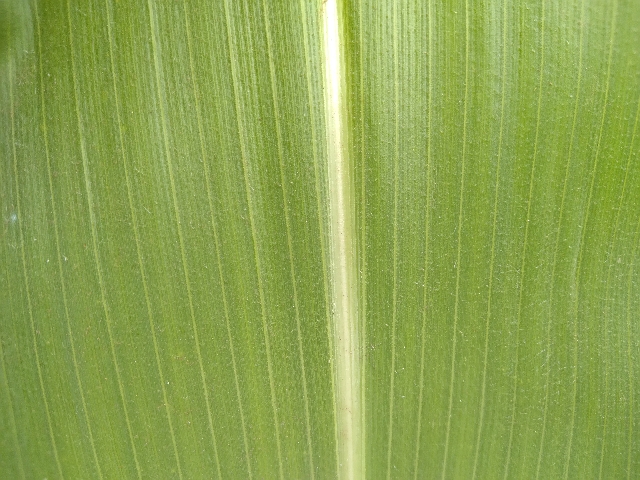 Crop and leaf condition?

maize, healthy
